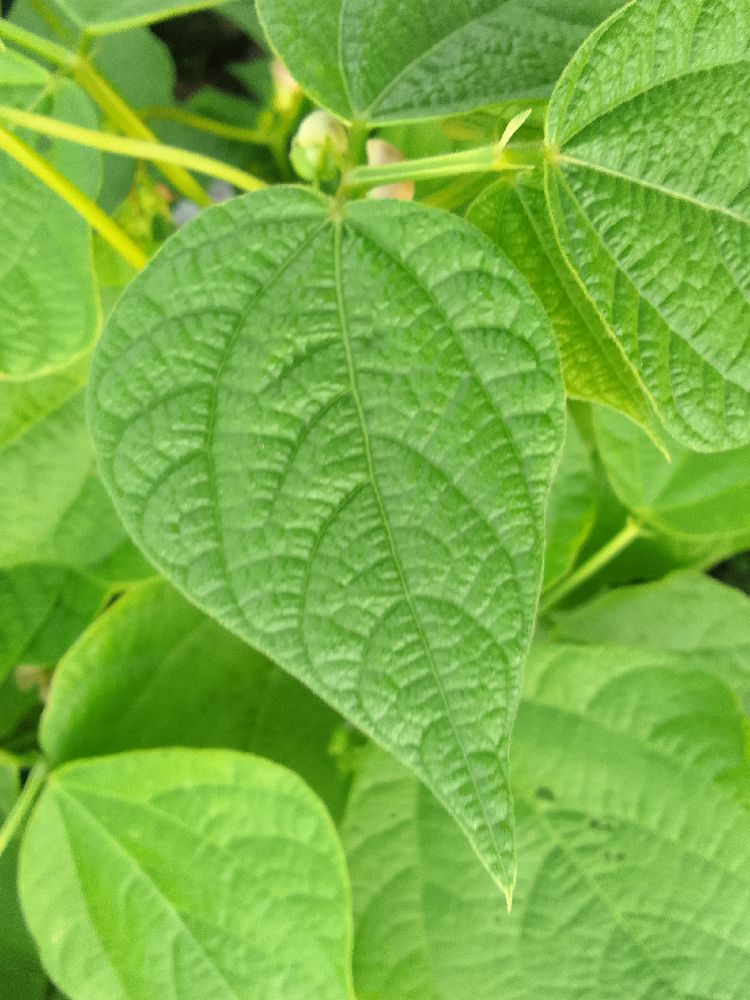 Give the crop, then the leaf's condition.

common bean, healthy
